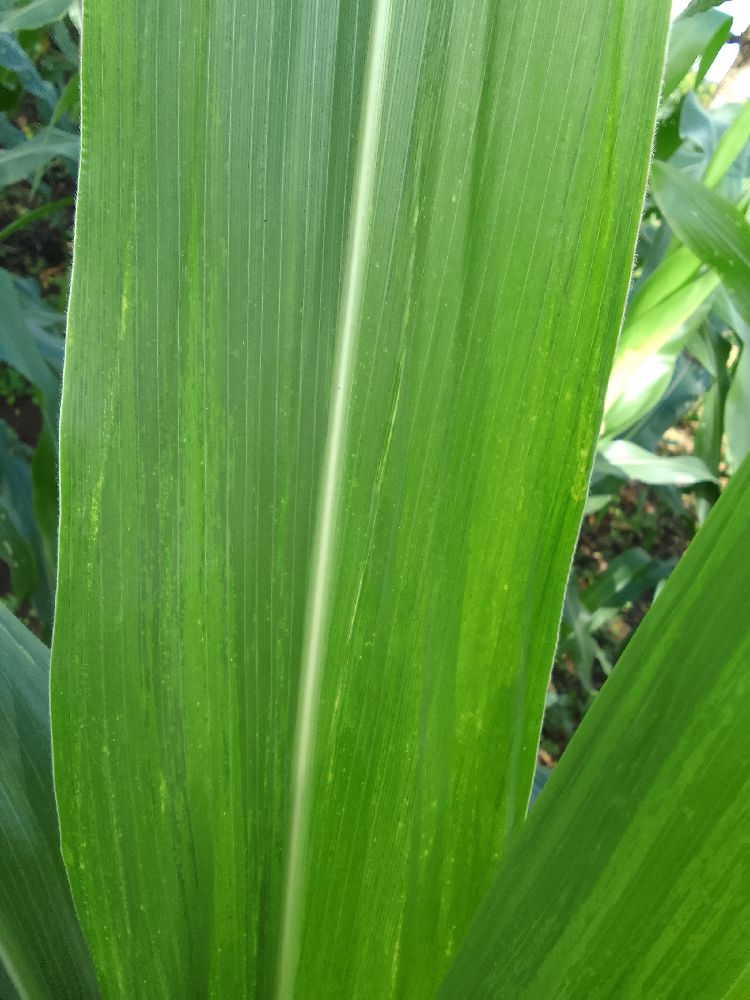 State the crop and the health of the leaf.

maize, maize lethal necrosis
